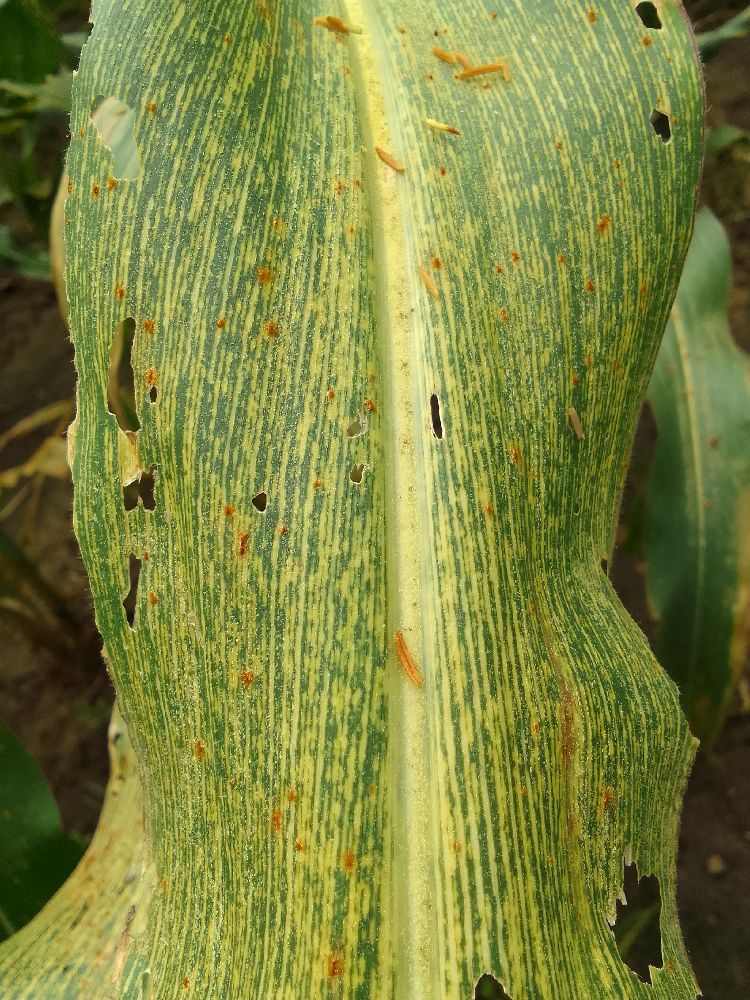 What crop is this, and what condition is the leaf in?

maize, maize streak virus
